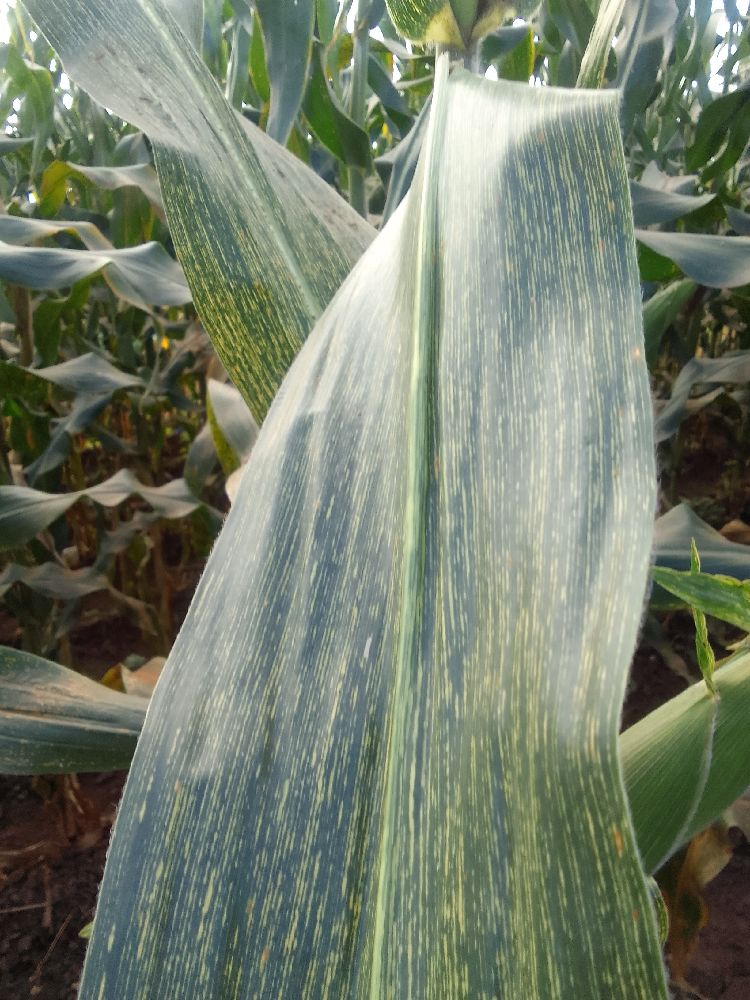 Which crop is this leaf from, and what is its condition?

maize, maize streak virus
